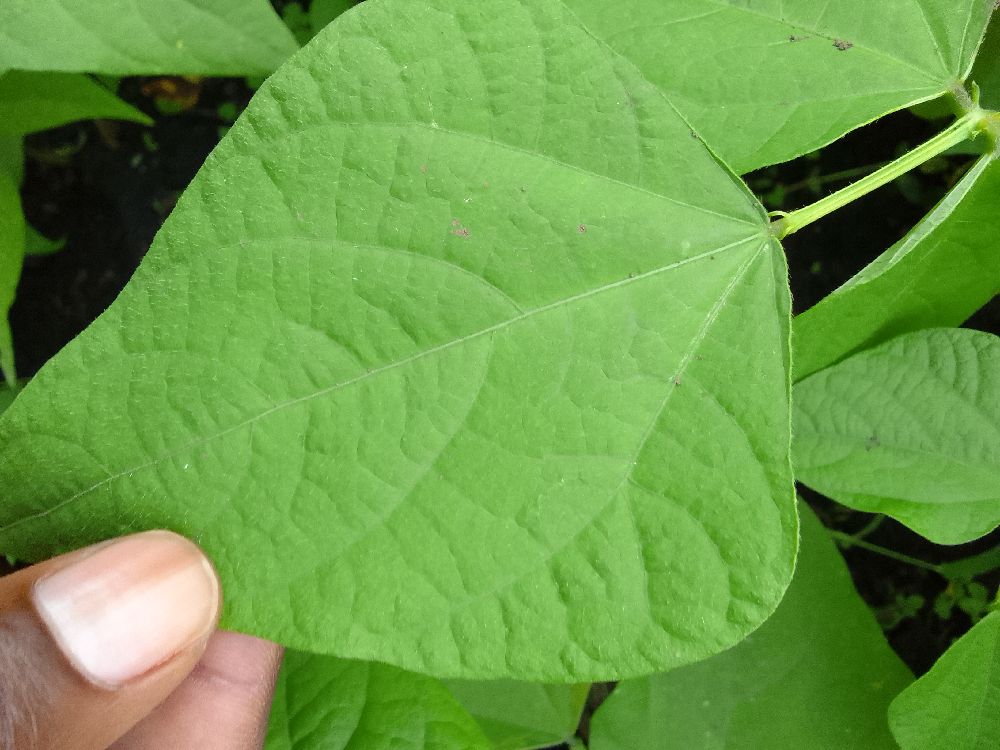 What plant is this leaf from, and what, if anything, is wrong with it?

common bean, healthy
